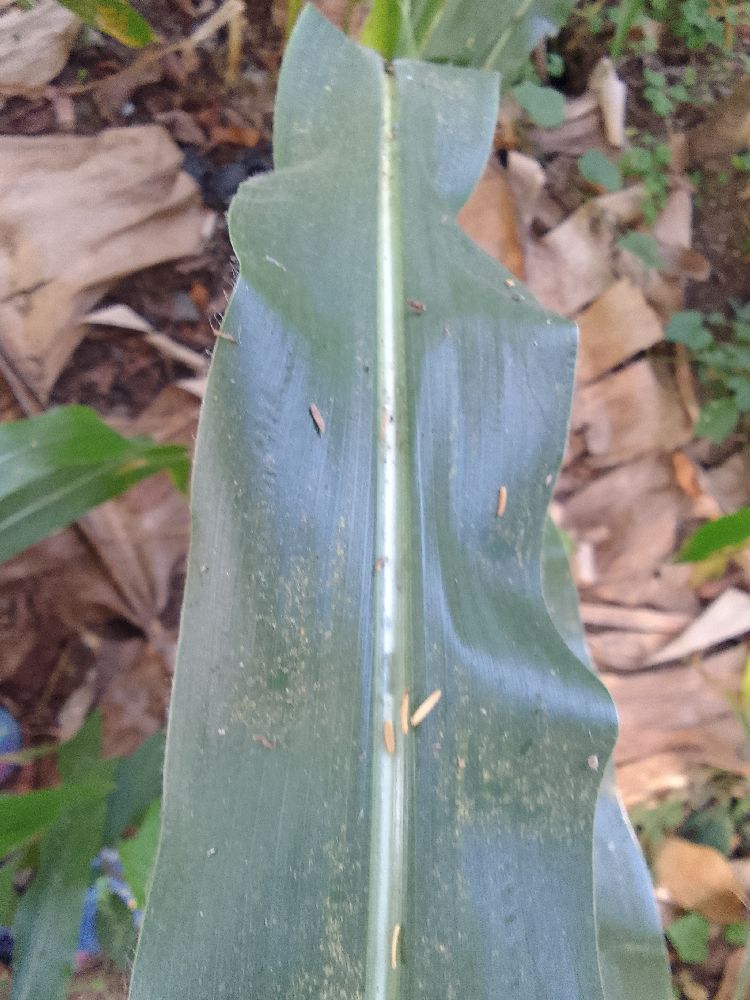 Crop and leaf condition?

maize, healthy
